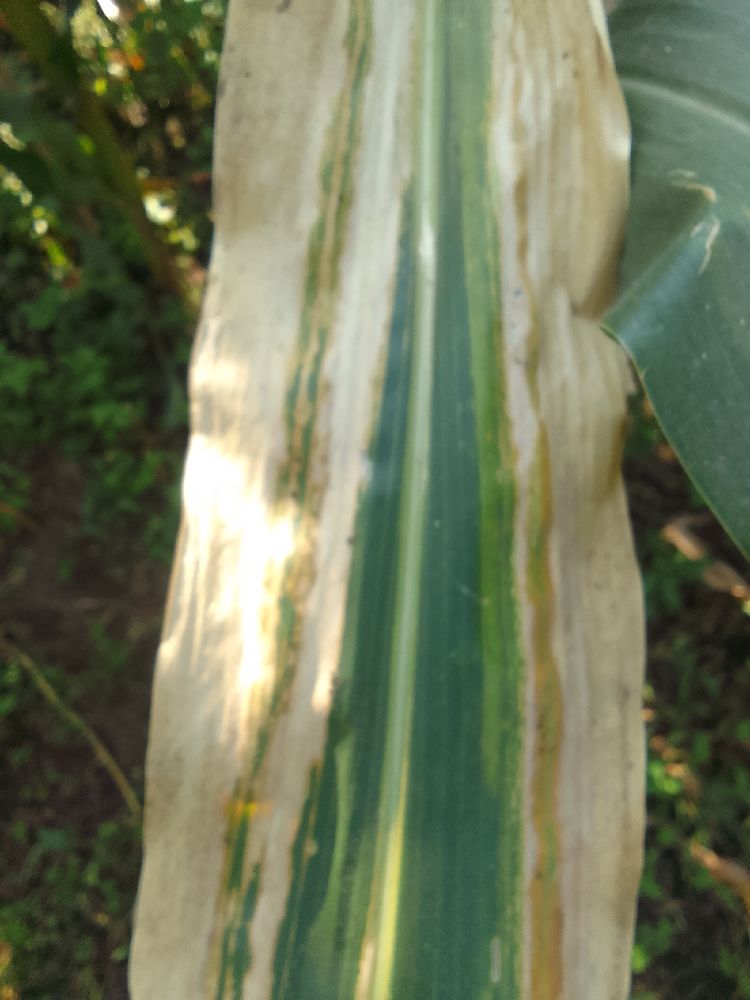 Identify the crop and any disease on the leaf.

maize, maize lethal necrosis
